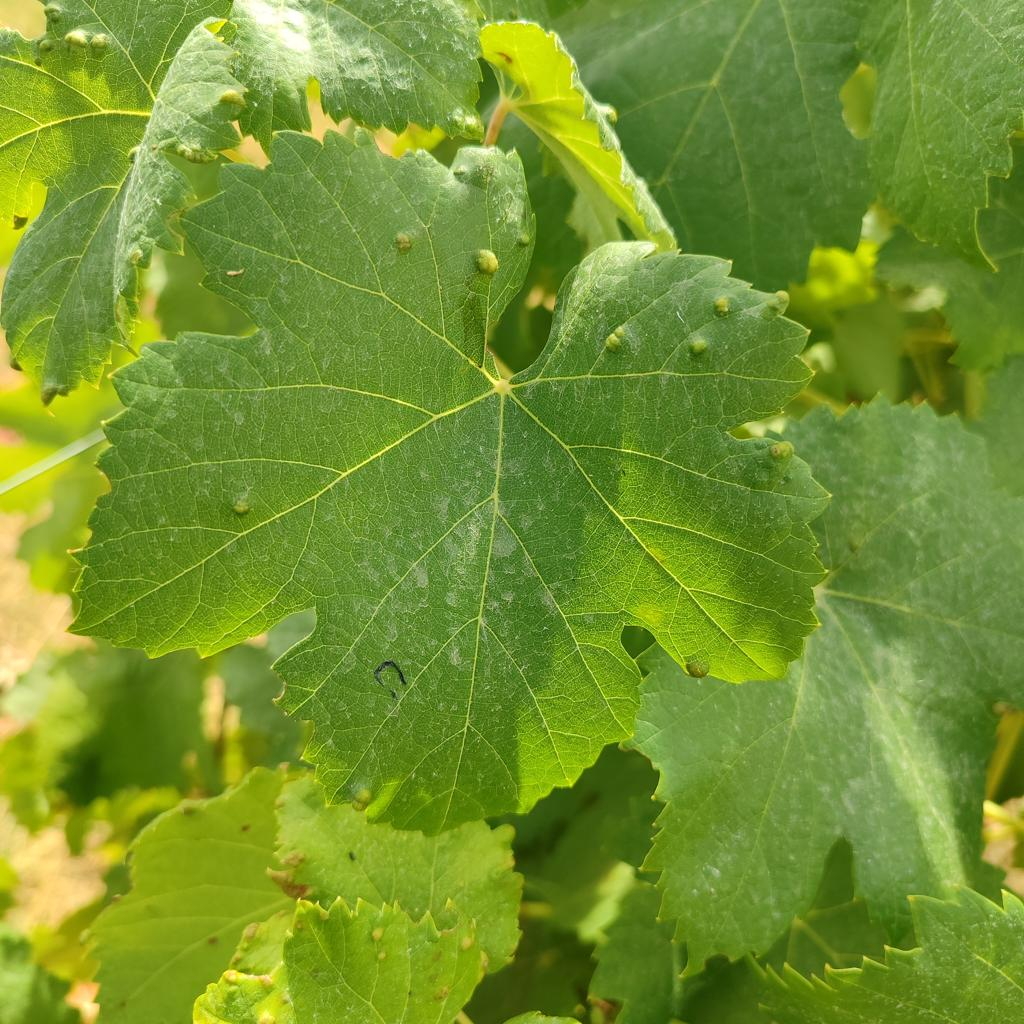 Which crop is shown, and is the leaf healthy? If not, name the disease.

grapevine, erineum mite
